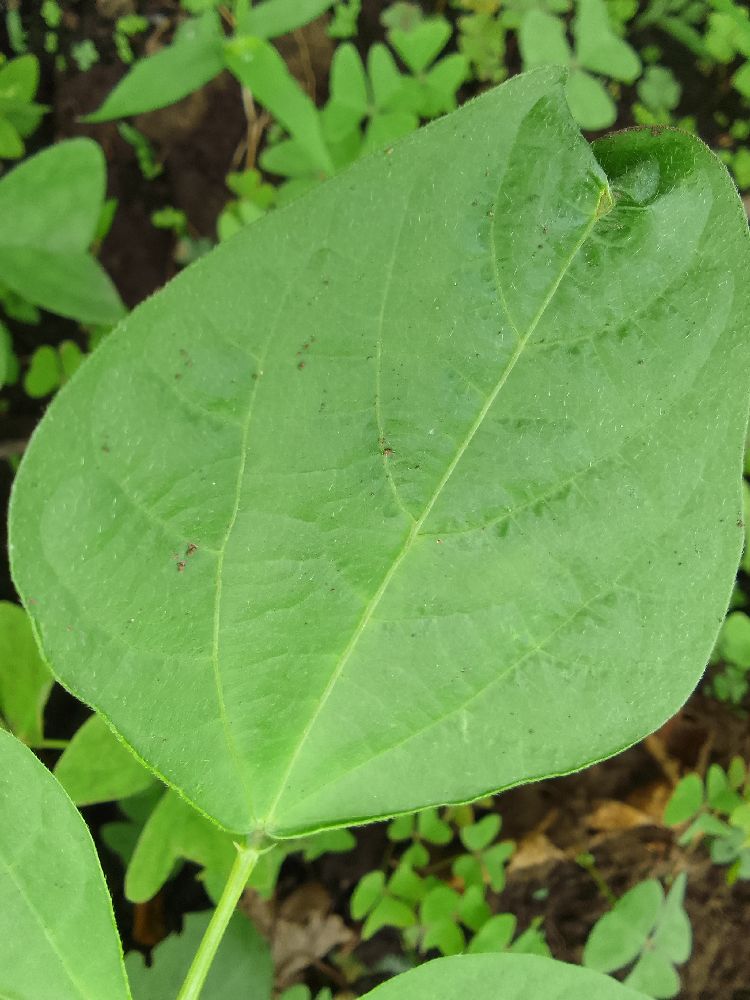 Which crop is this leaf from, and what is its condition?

common bean, healthy
